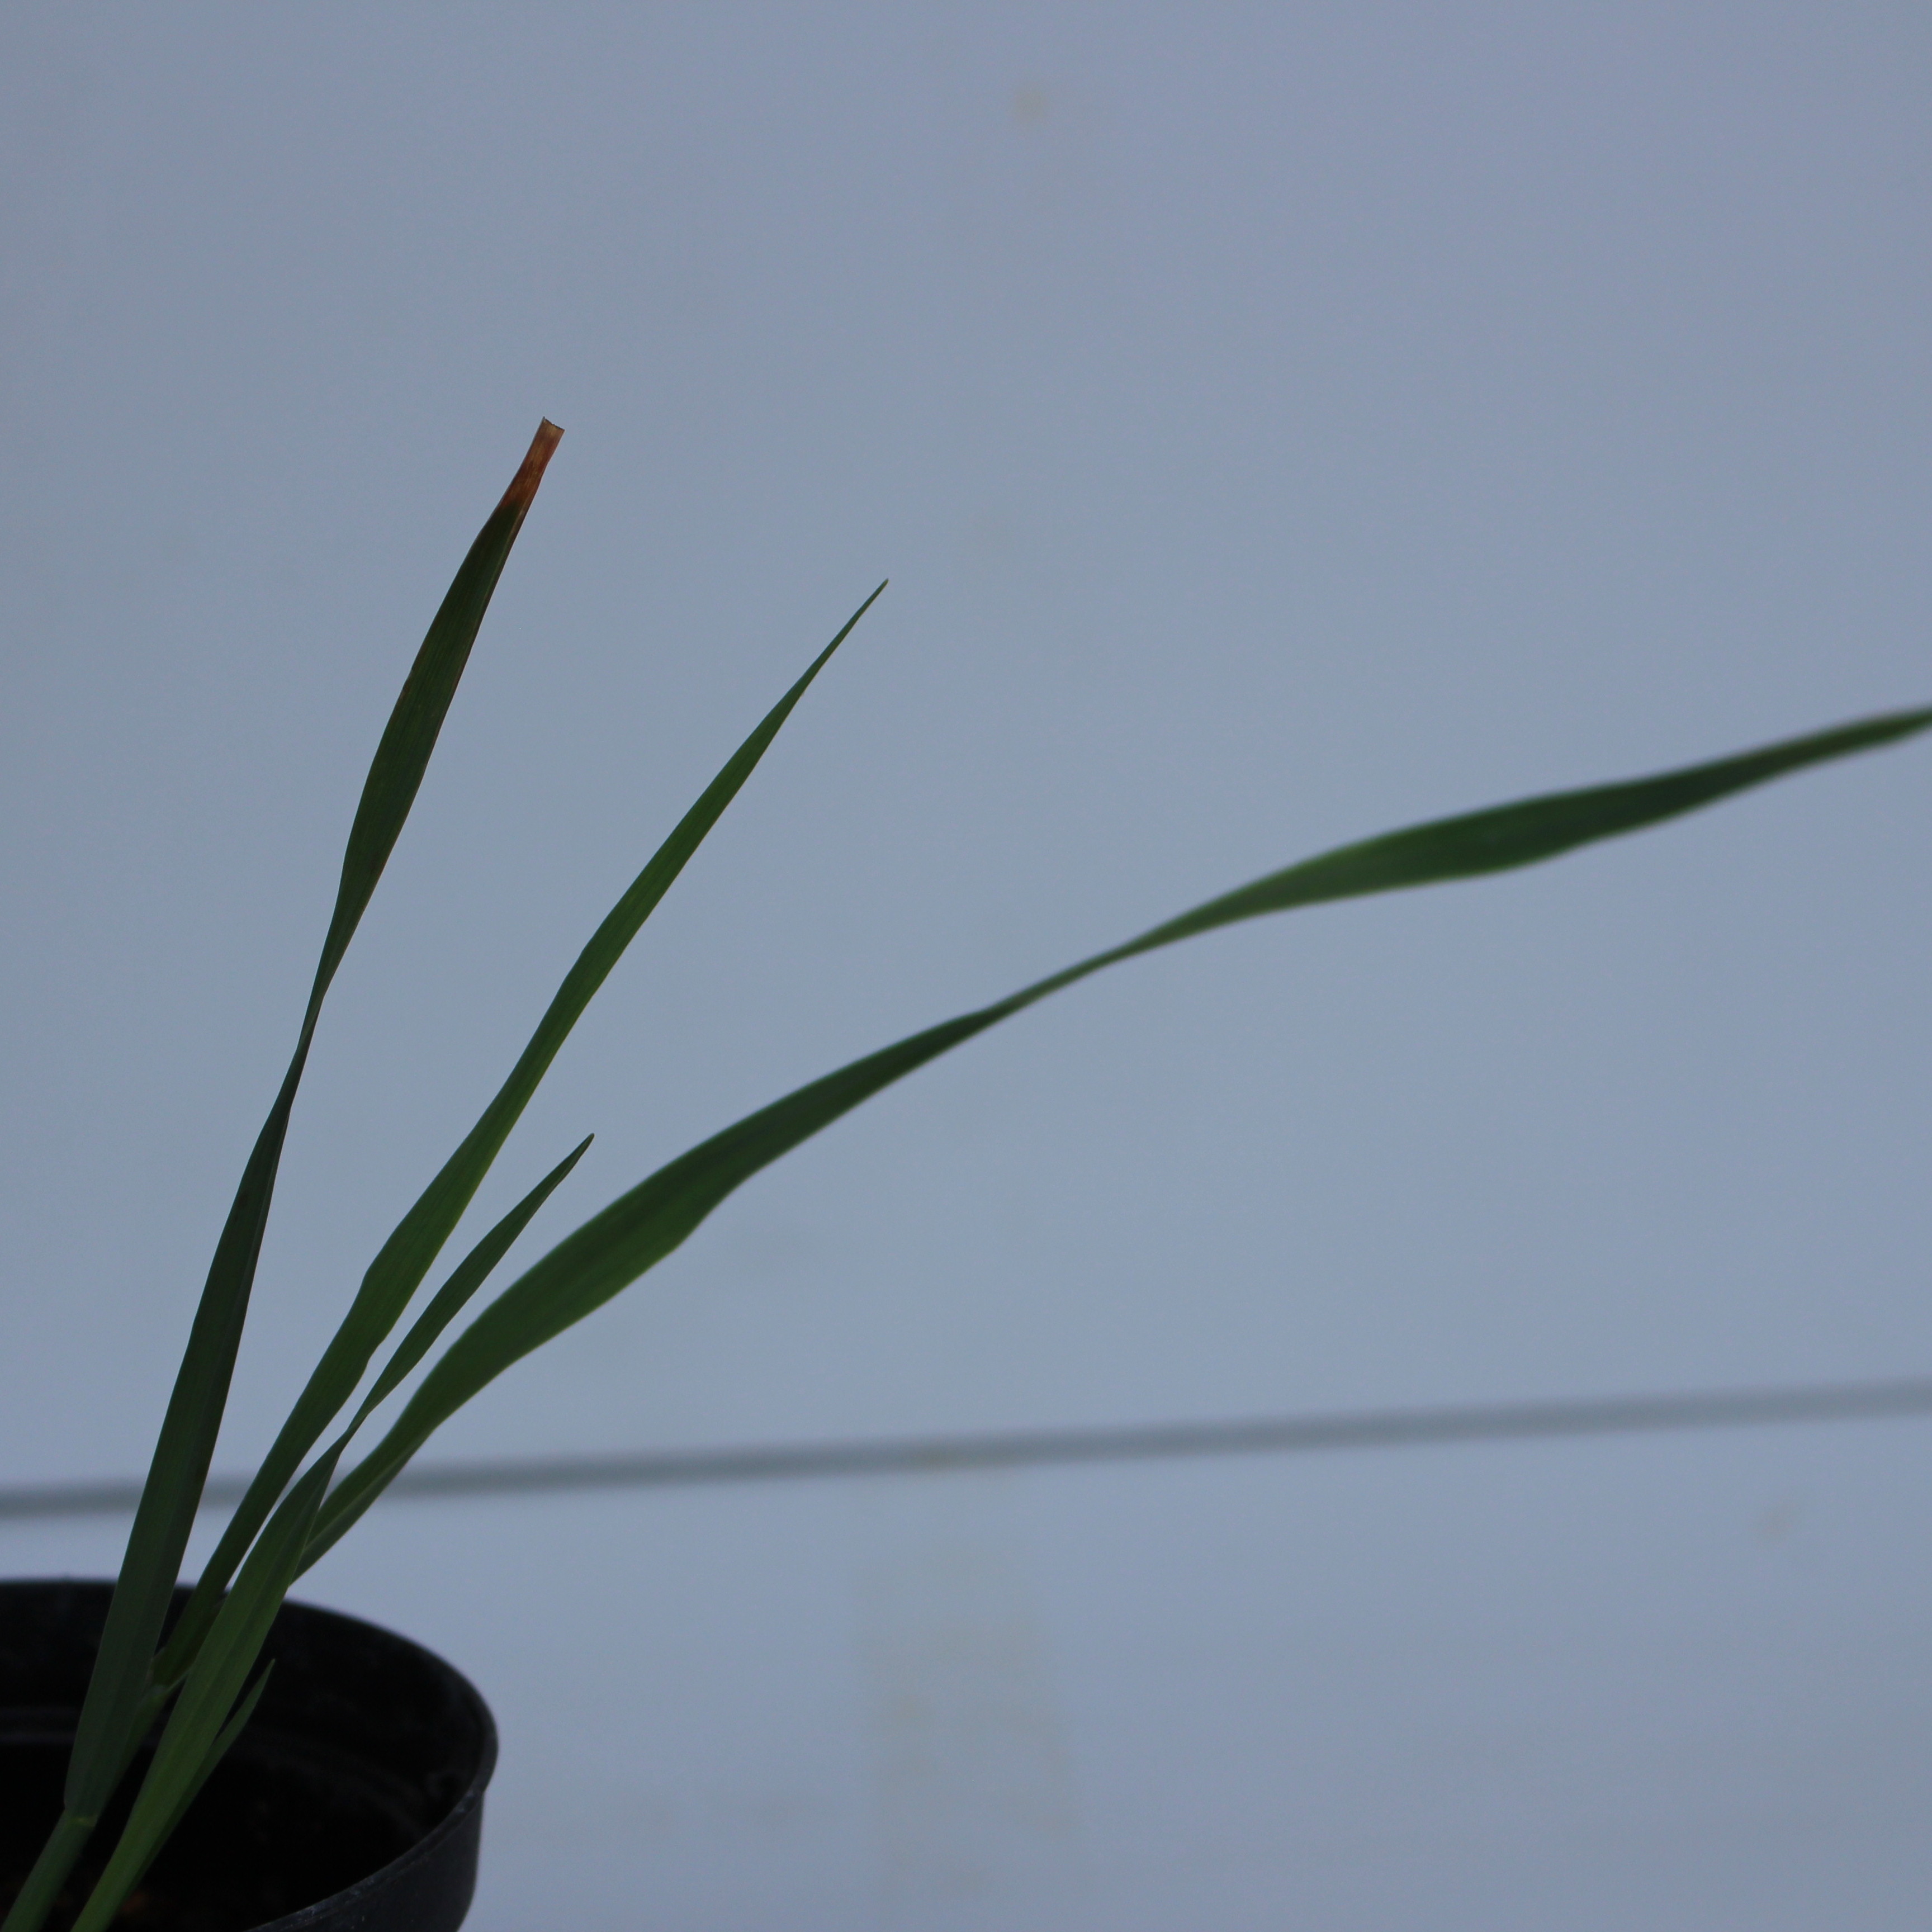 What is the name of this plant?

Avena sterilis
